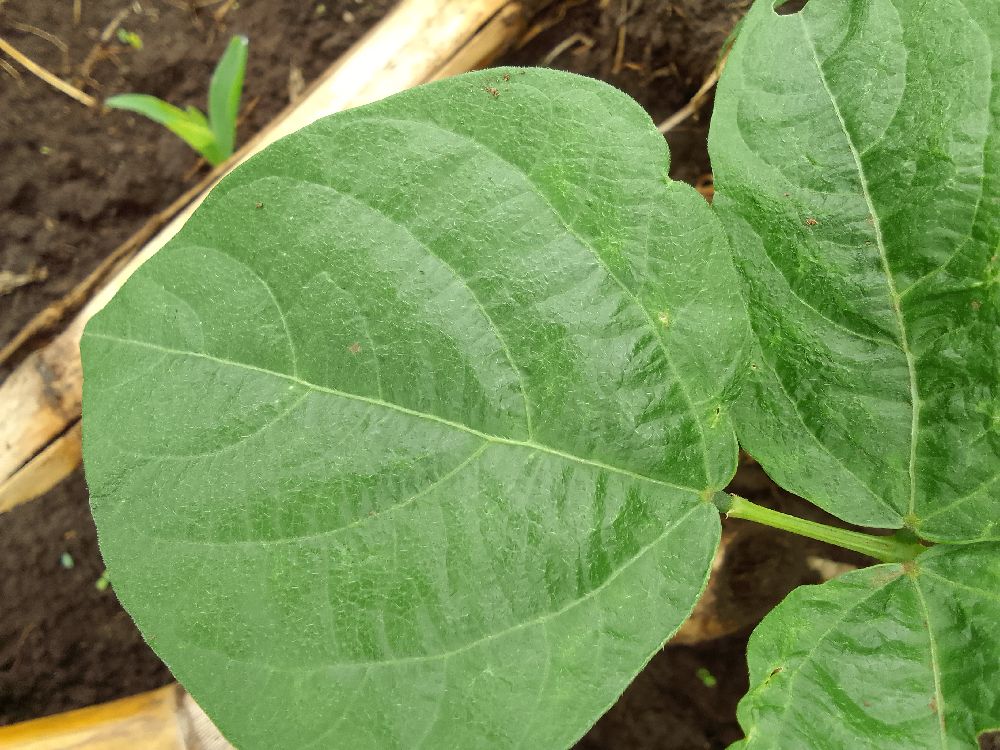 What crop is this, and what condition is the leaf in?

common bean, healthy
